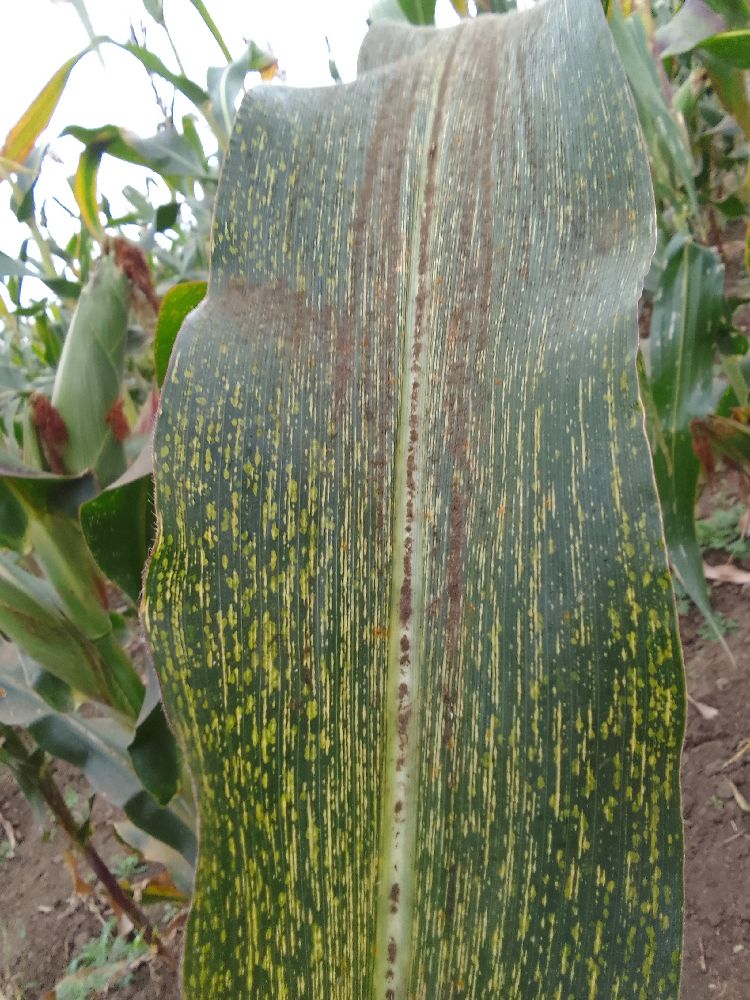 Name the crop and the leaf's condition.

maize, maize streak virus
